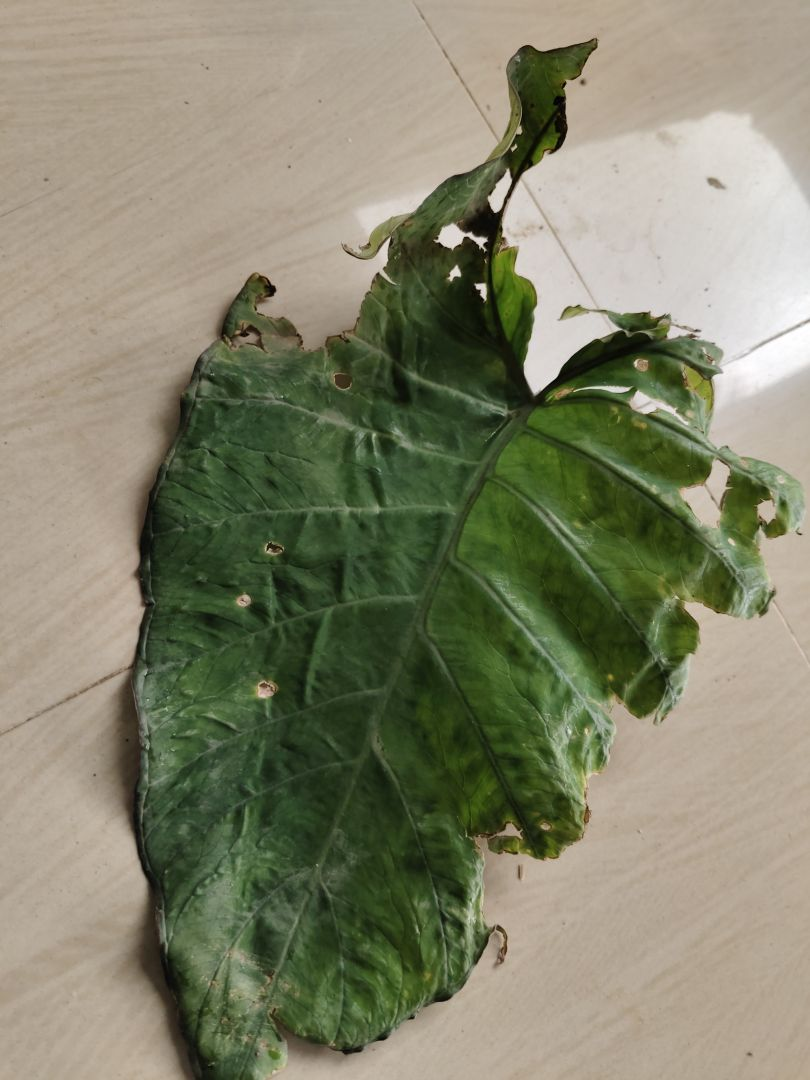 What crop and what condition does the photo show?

taro, leaf blight
